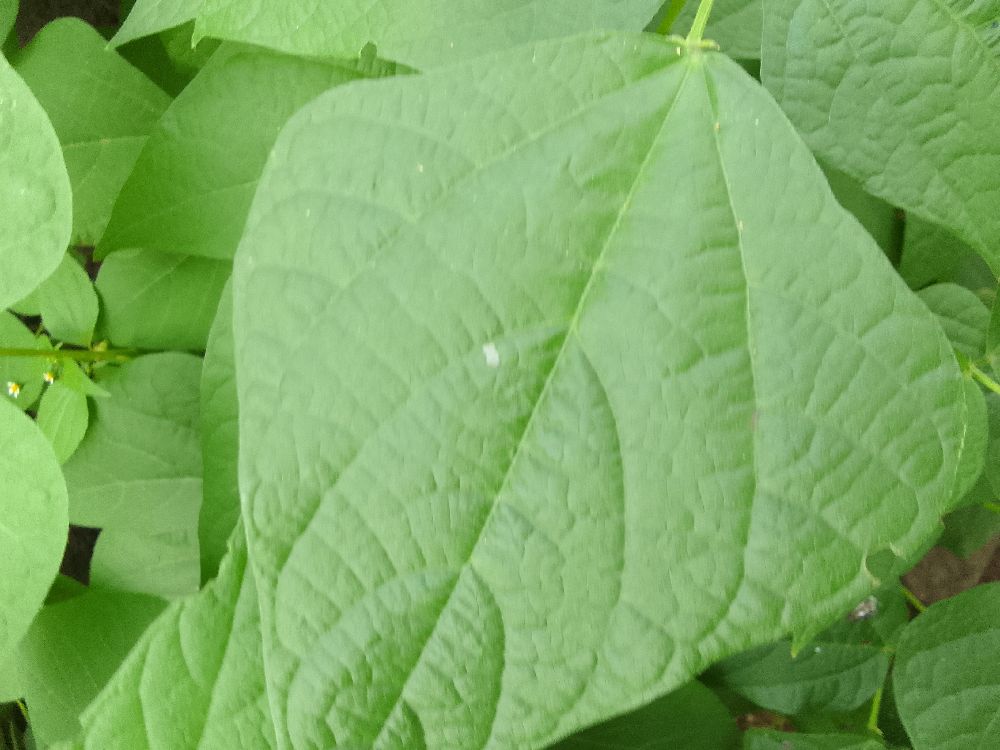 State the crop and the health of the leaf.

common bean, healthy
